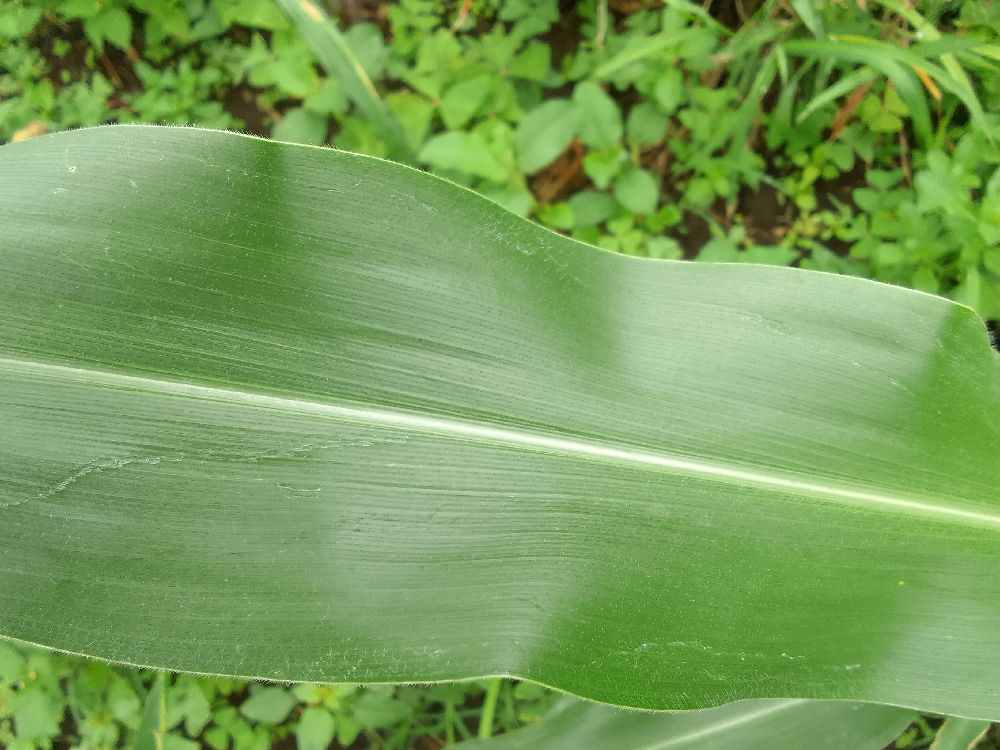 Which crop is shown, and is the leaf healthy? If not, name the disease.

maize, healthy
